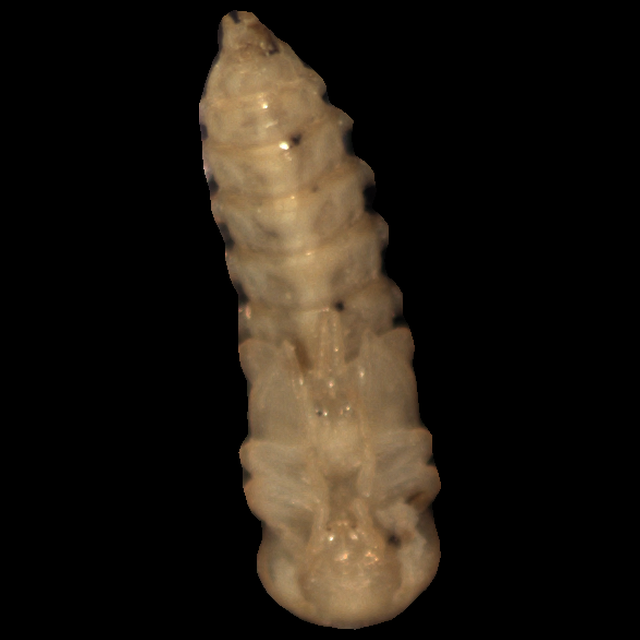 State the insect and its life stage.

mealworm pupa
